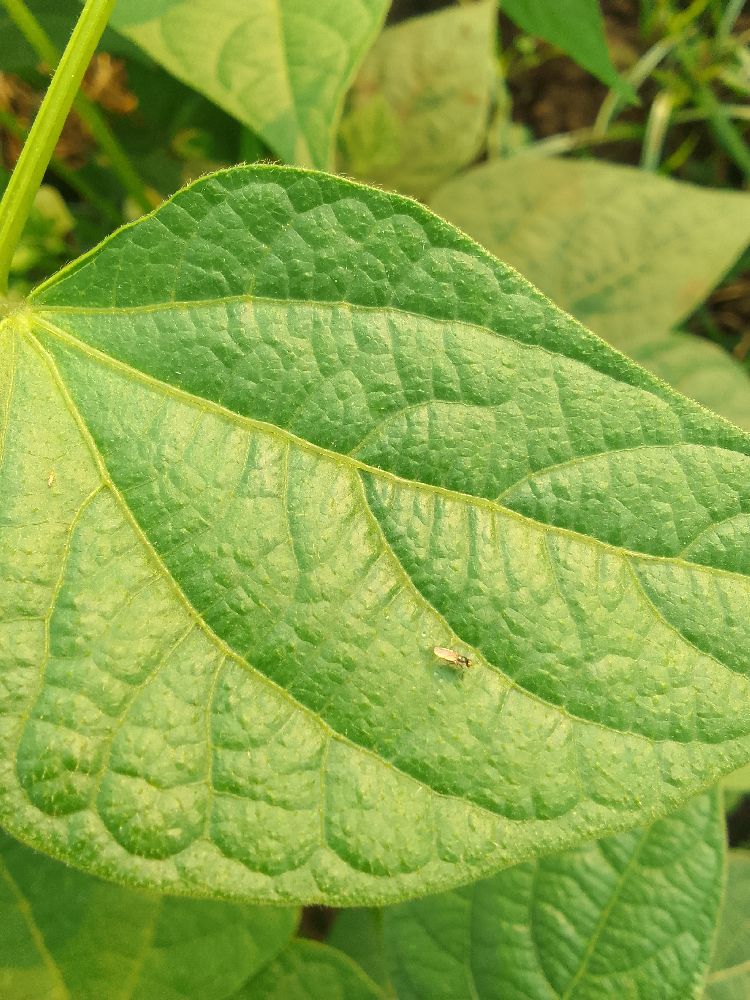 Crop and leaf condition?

common bean, healthy
